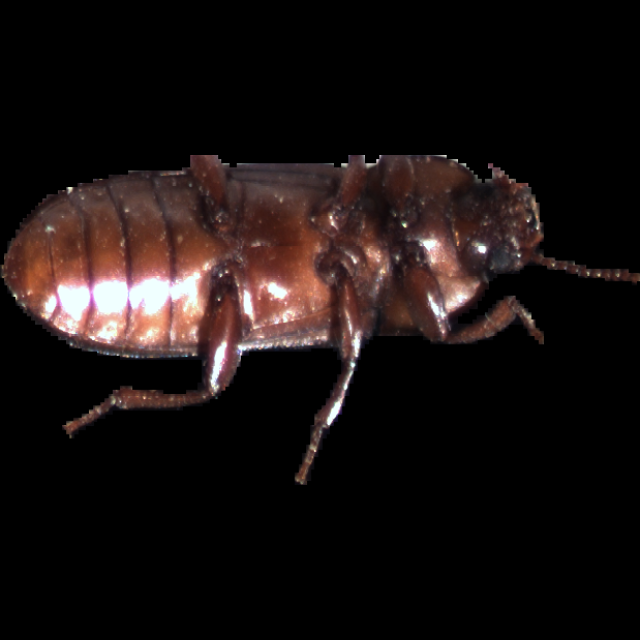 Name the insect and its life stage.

mealworm beetle
